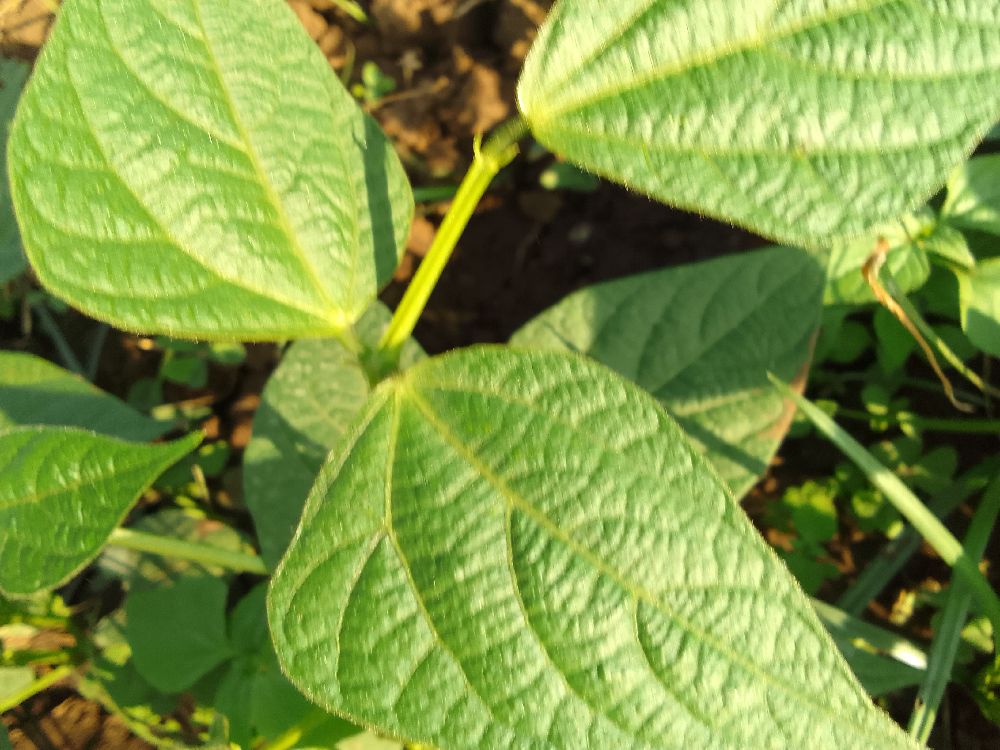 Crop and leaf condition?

common bean, healthy
